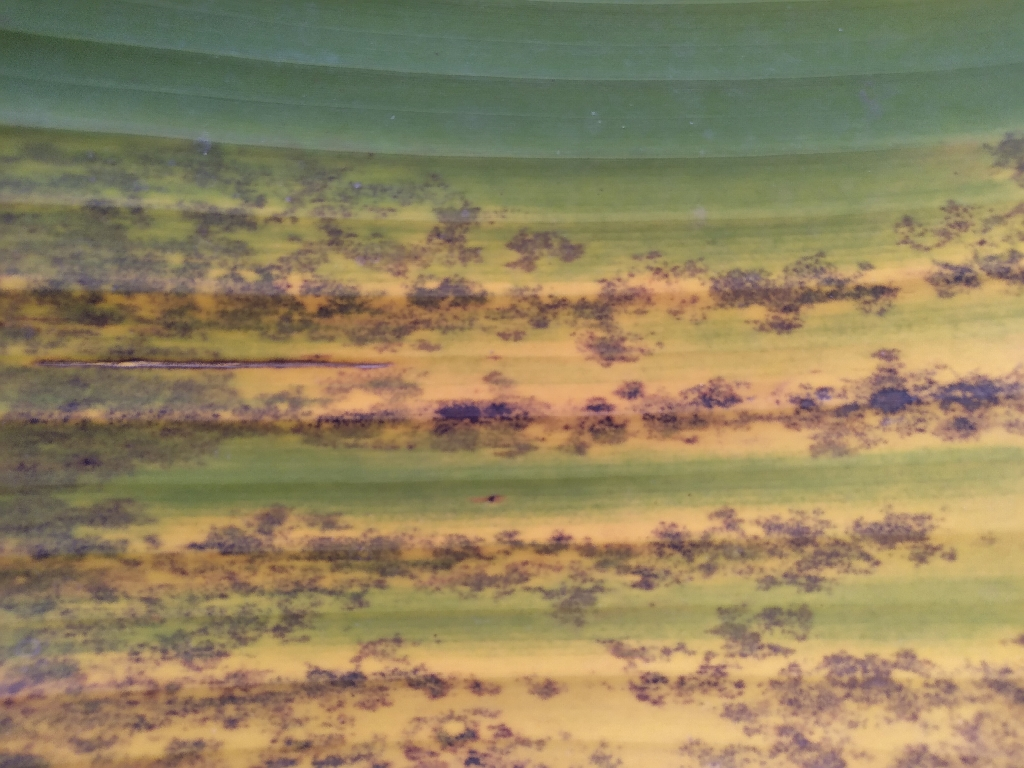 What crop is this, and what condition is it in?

banana, black sigatoka
